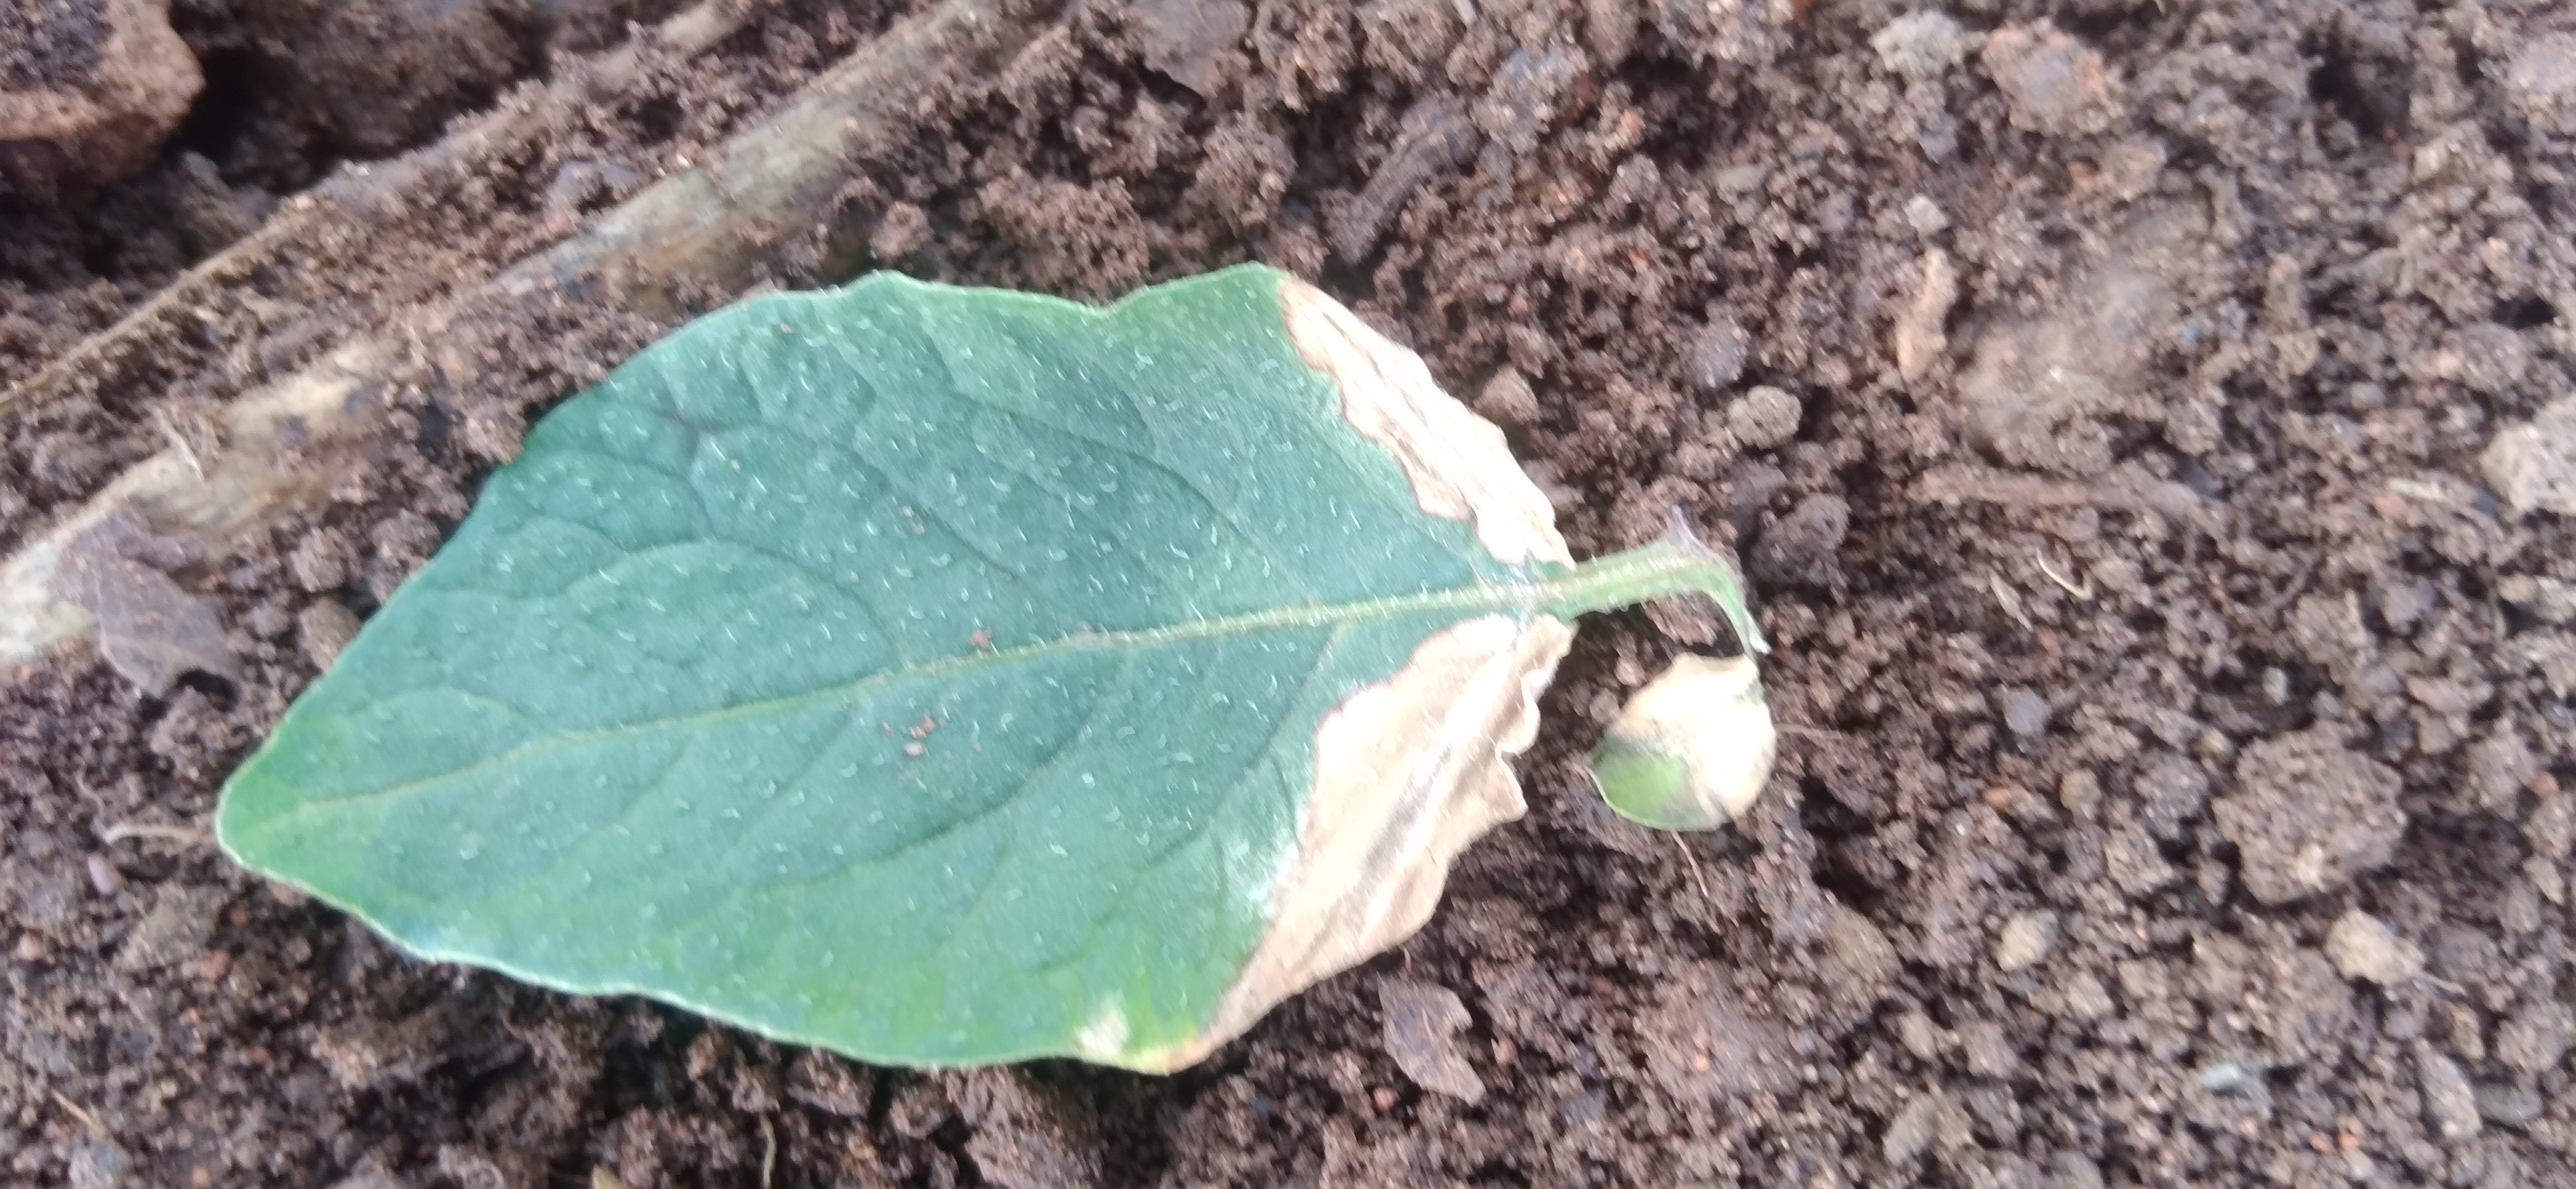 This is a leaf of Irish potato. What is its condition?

early blight
